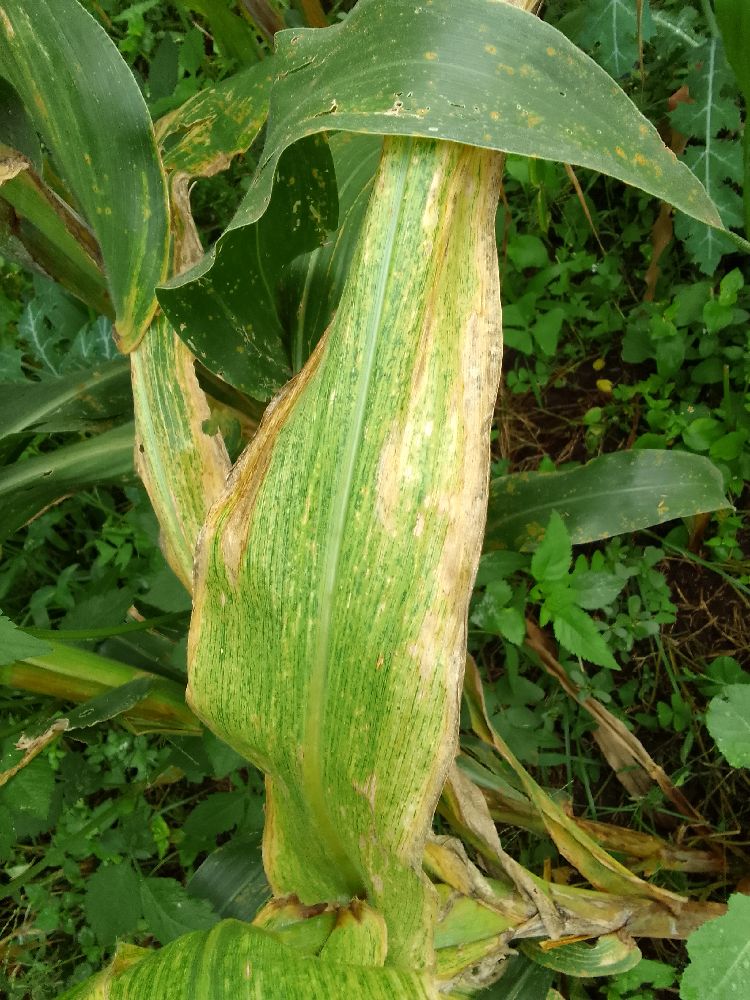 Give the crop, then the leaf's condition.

maize, maize lethal necrosis
